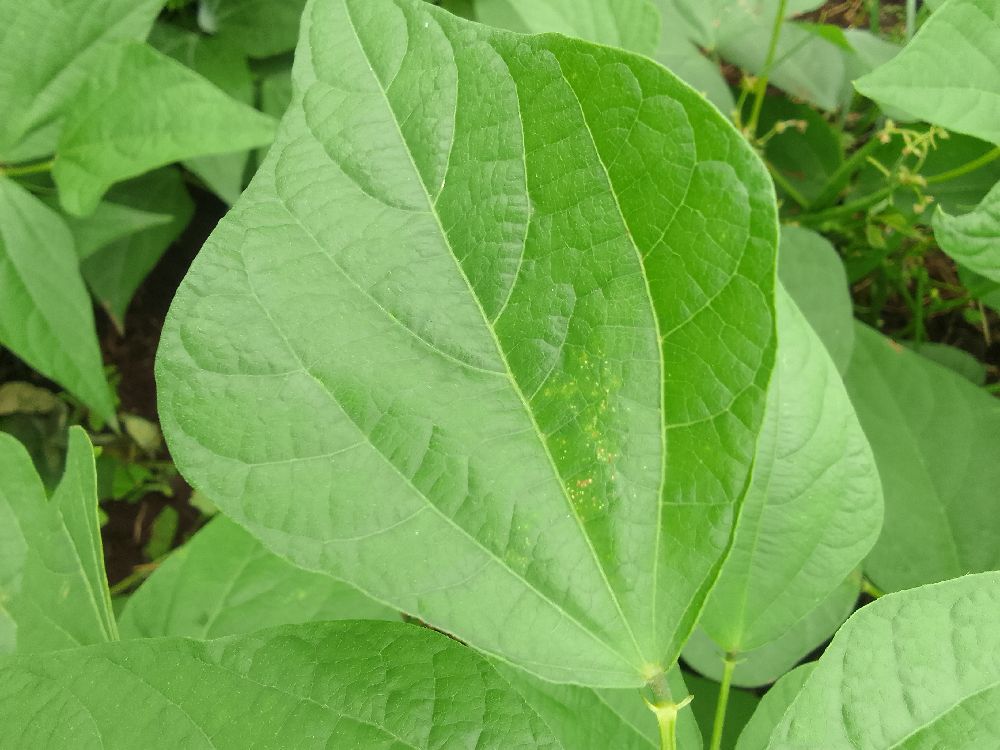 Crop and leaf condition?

common bean, healthy
